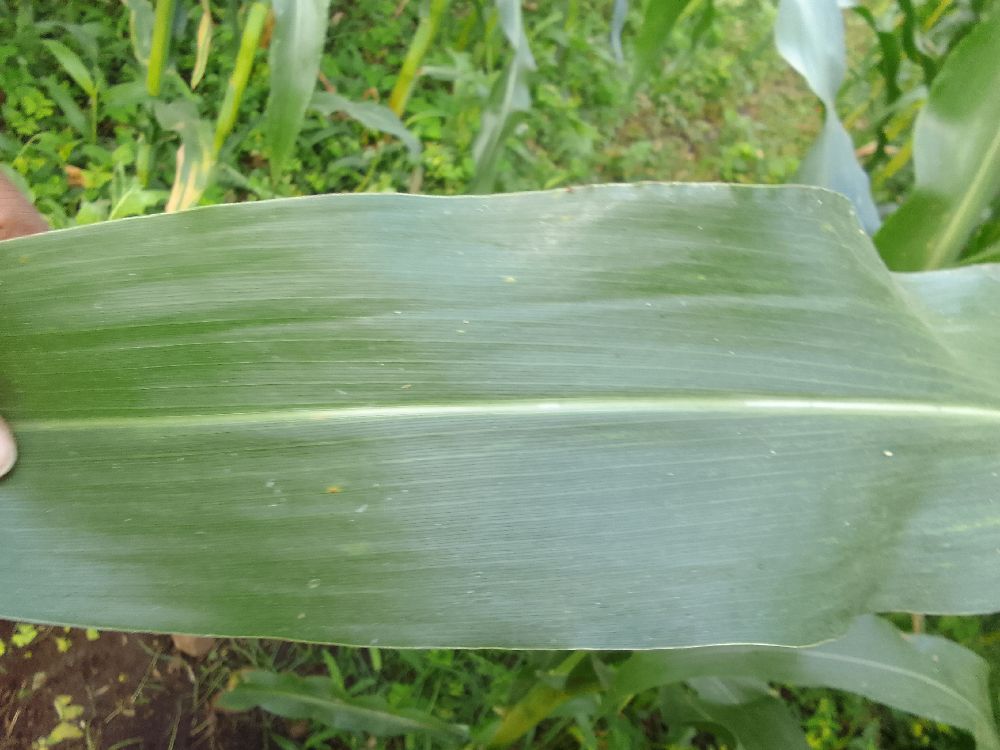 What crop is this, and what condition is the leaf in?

maize, healthy
